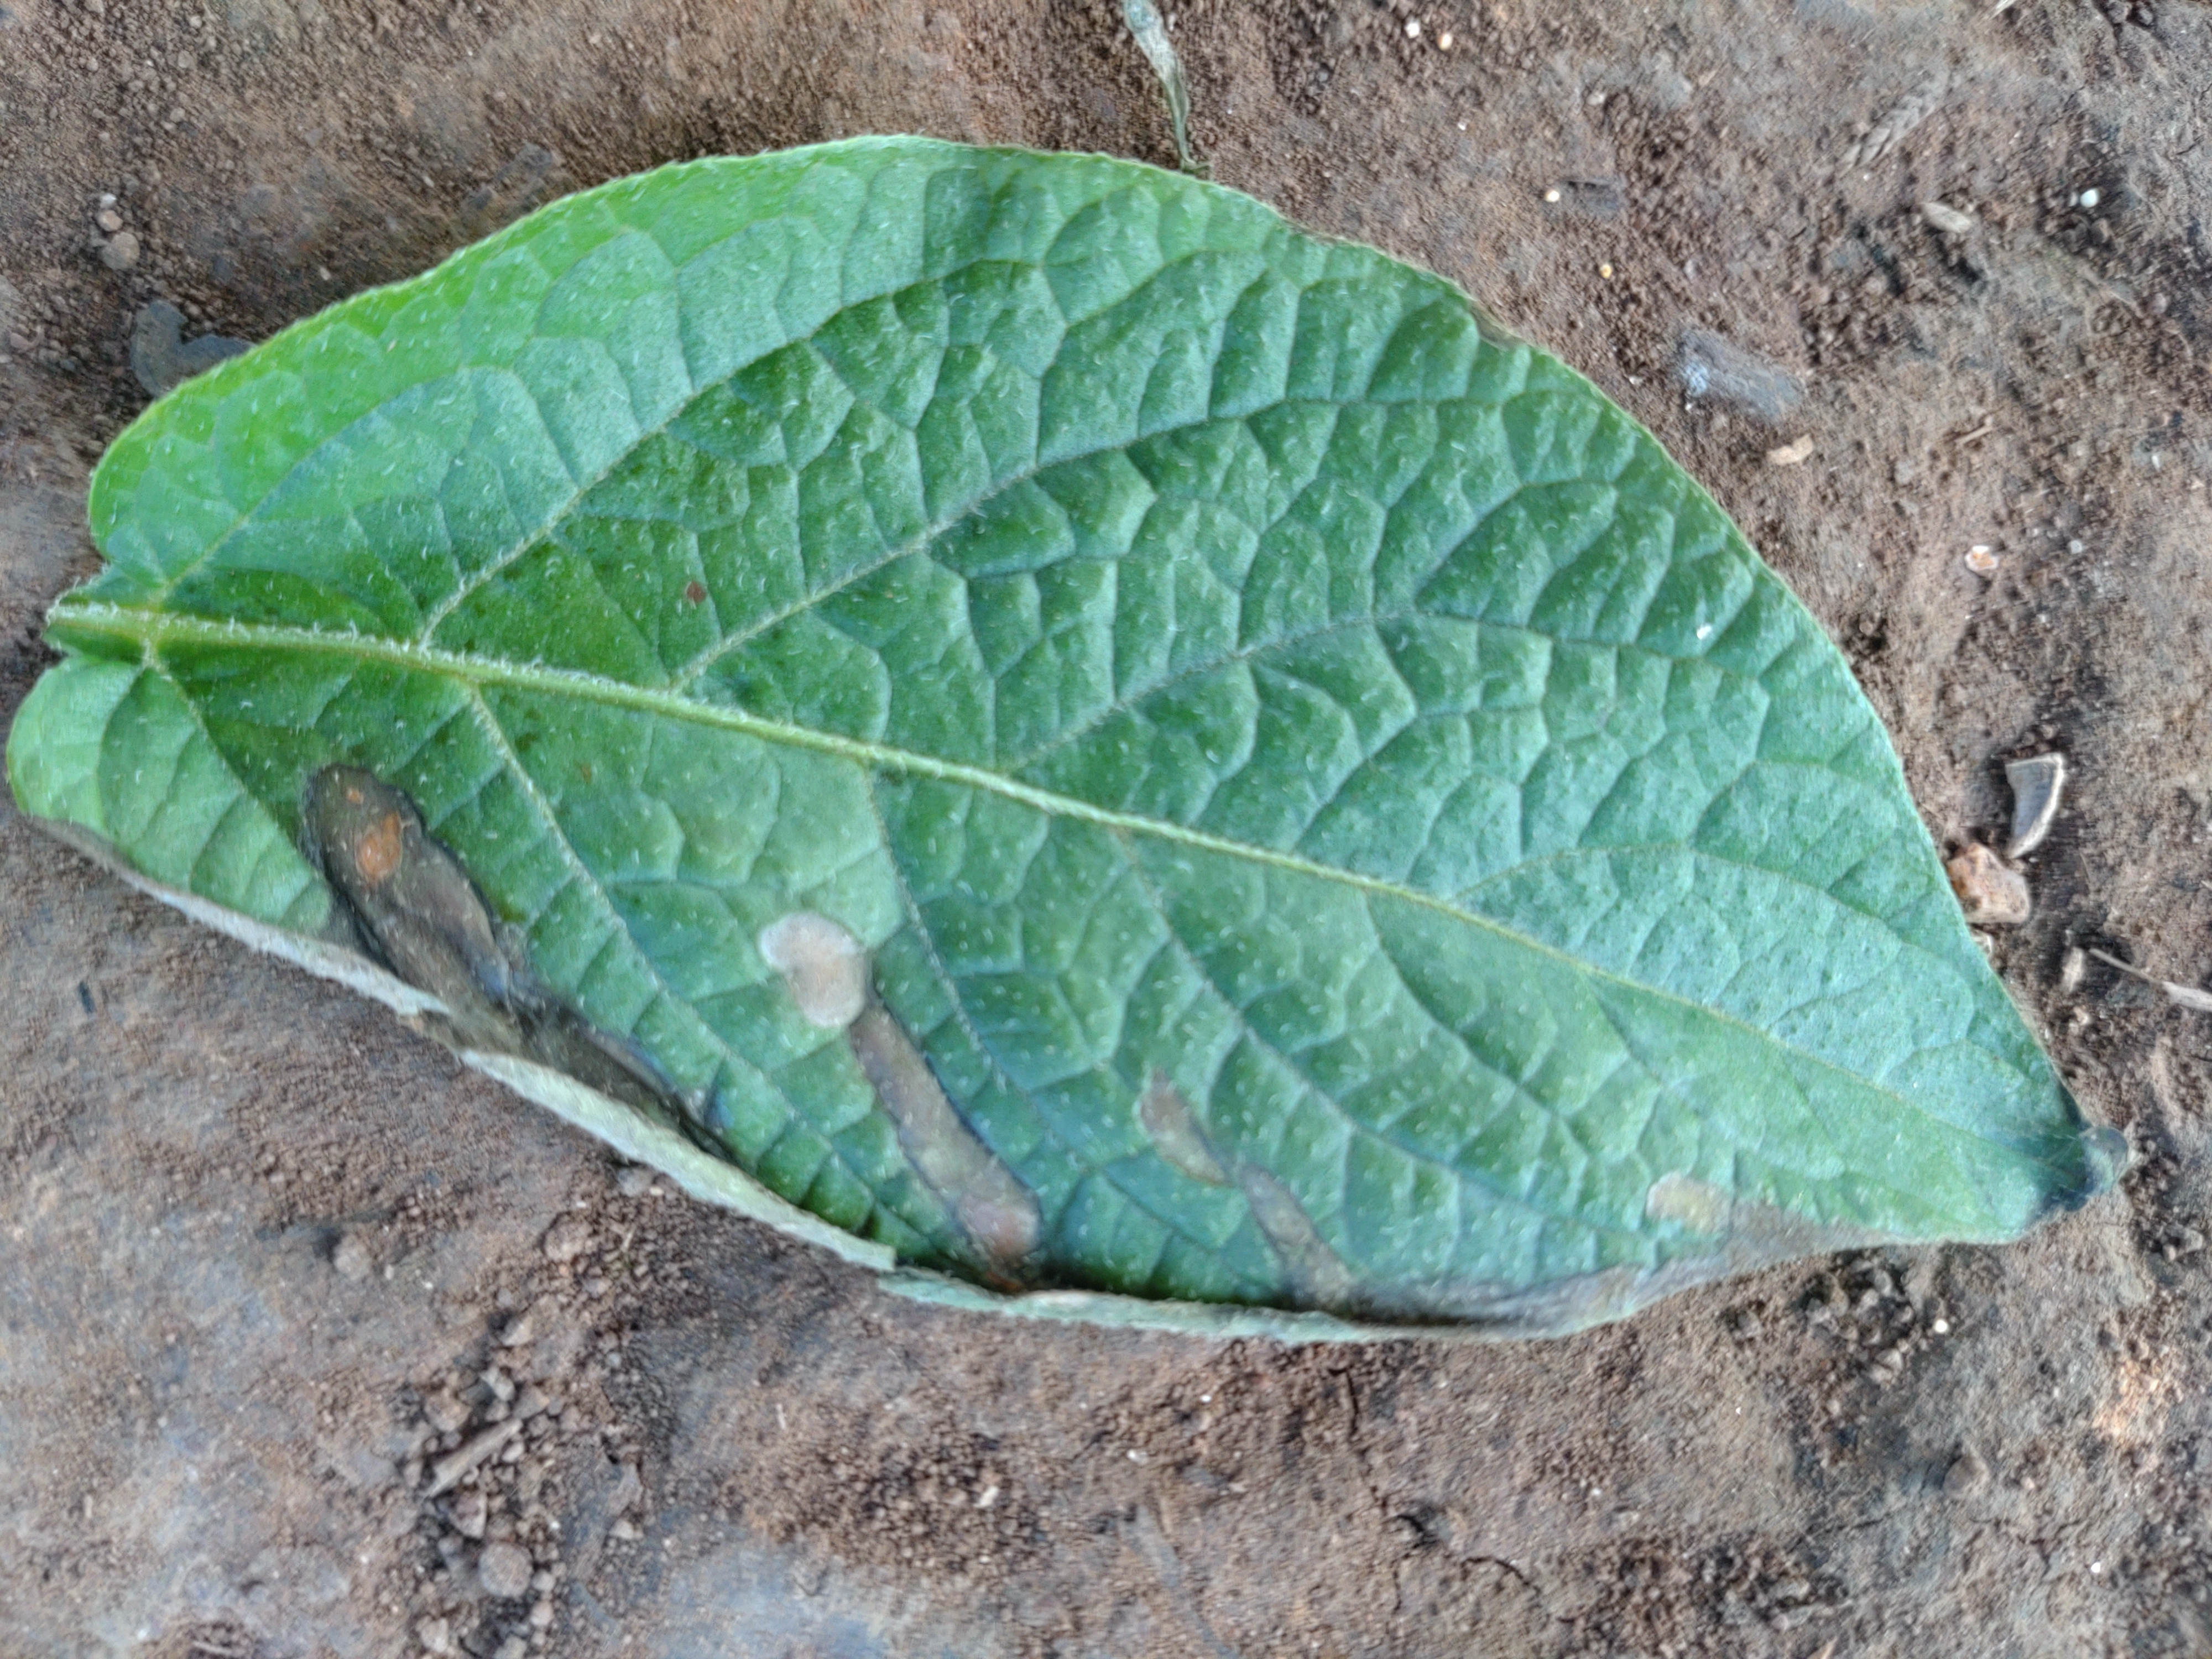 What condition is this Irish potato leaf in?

early blight
